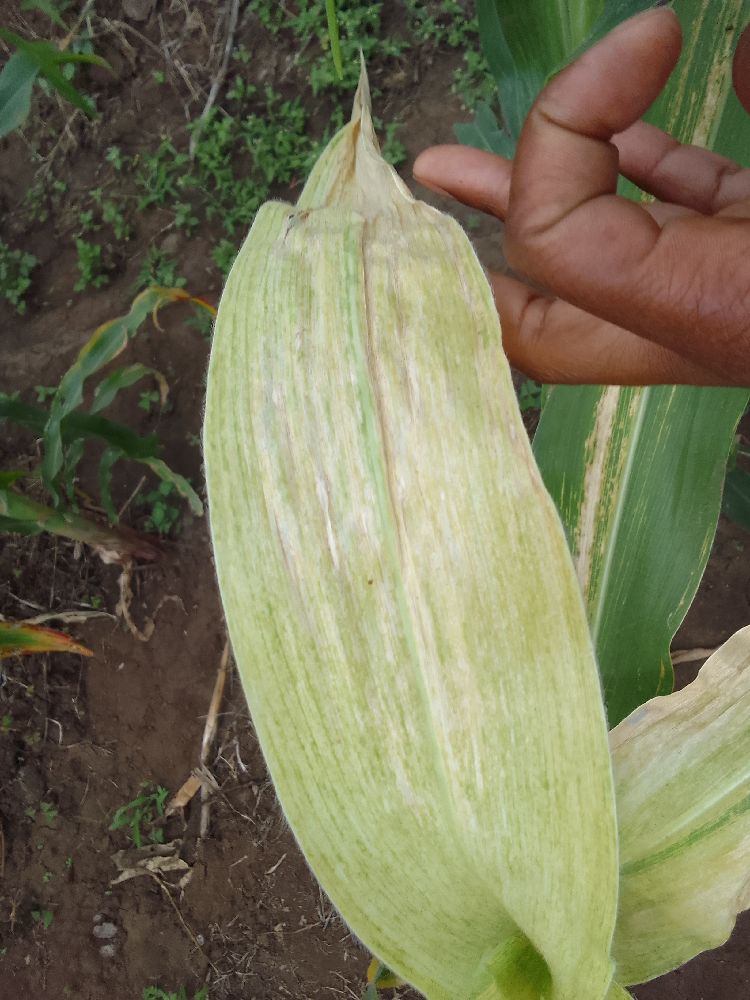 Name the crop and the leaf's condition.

maize, maize lethal necrosis
